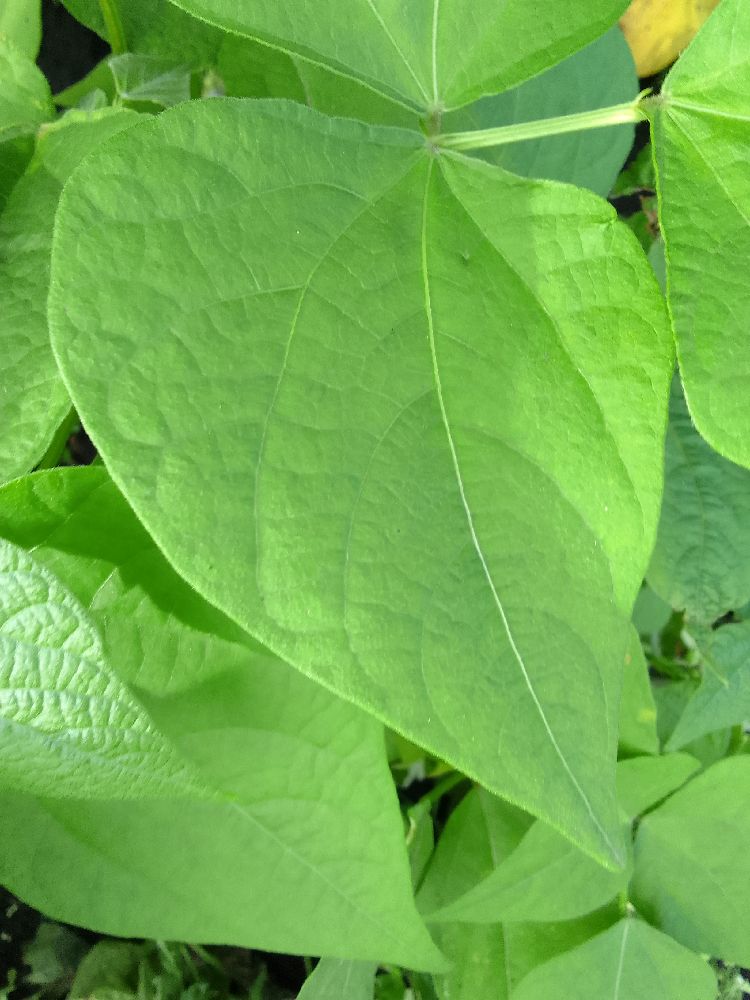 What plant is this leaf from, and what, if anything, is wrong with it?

common bean, healthy
